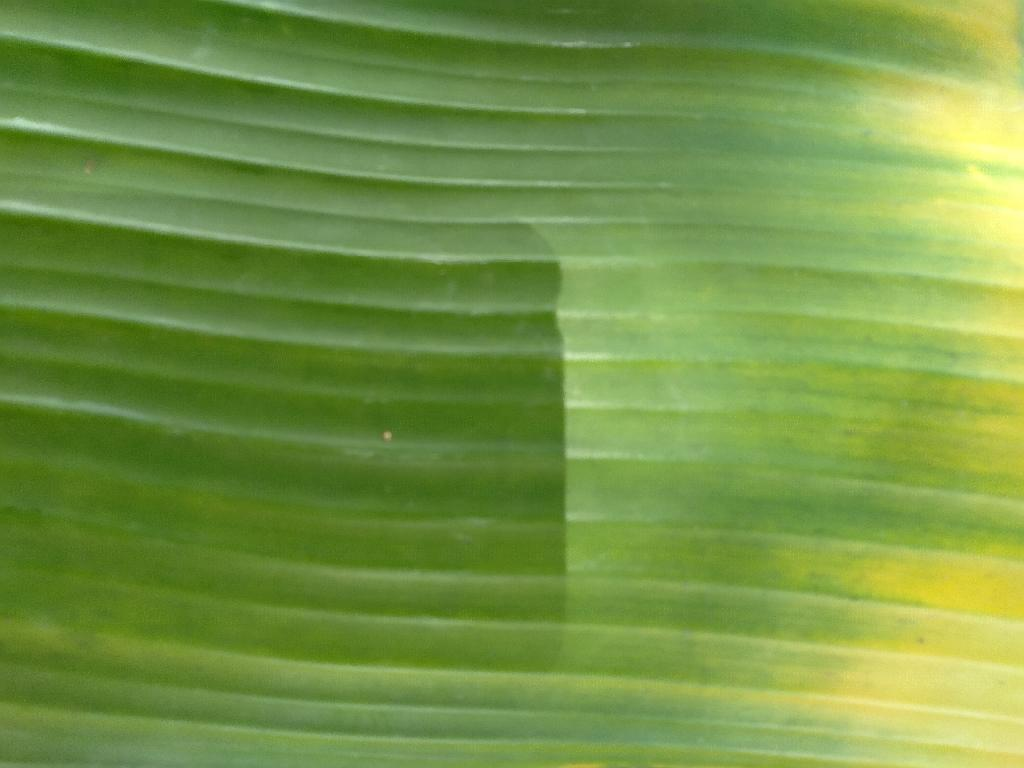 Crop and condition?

banana, fusarium wilt race 1
